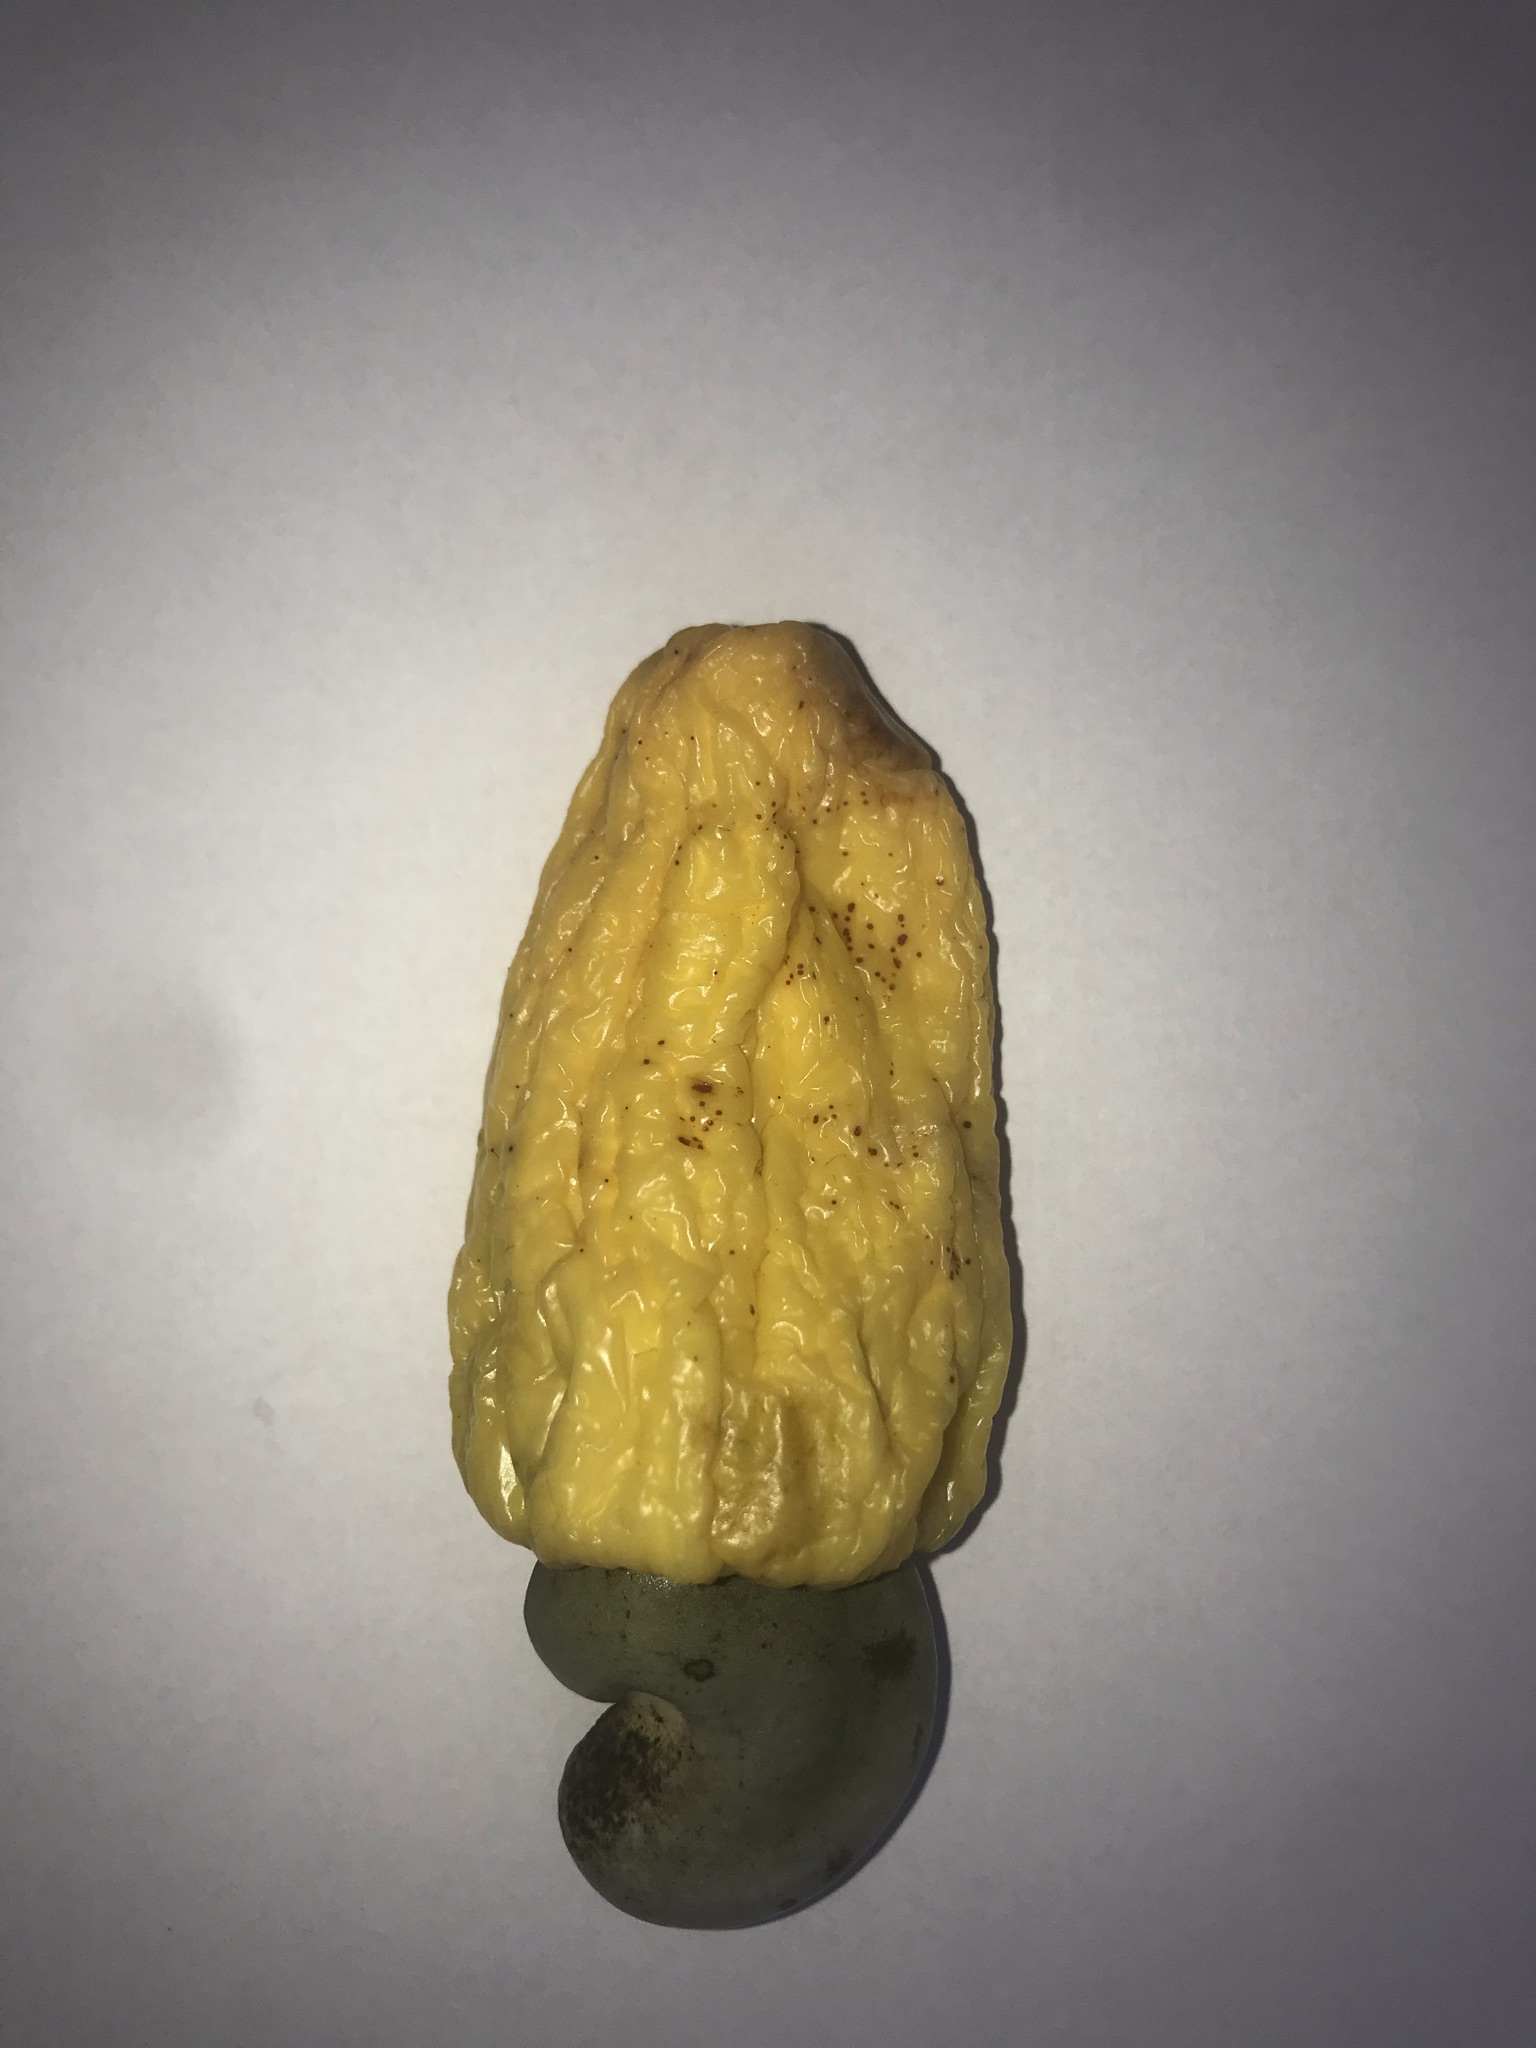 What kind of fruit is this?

caju amarelo
